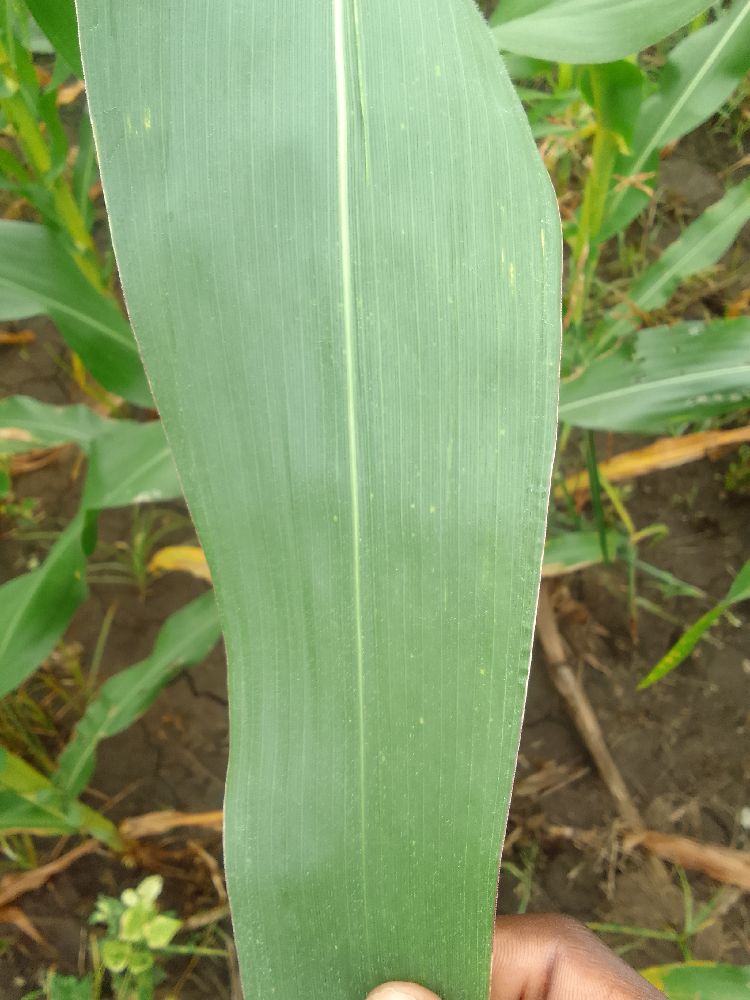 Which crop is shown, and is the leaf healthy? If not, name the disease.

maize, healthy
